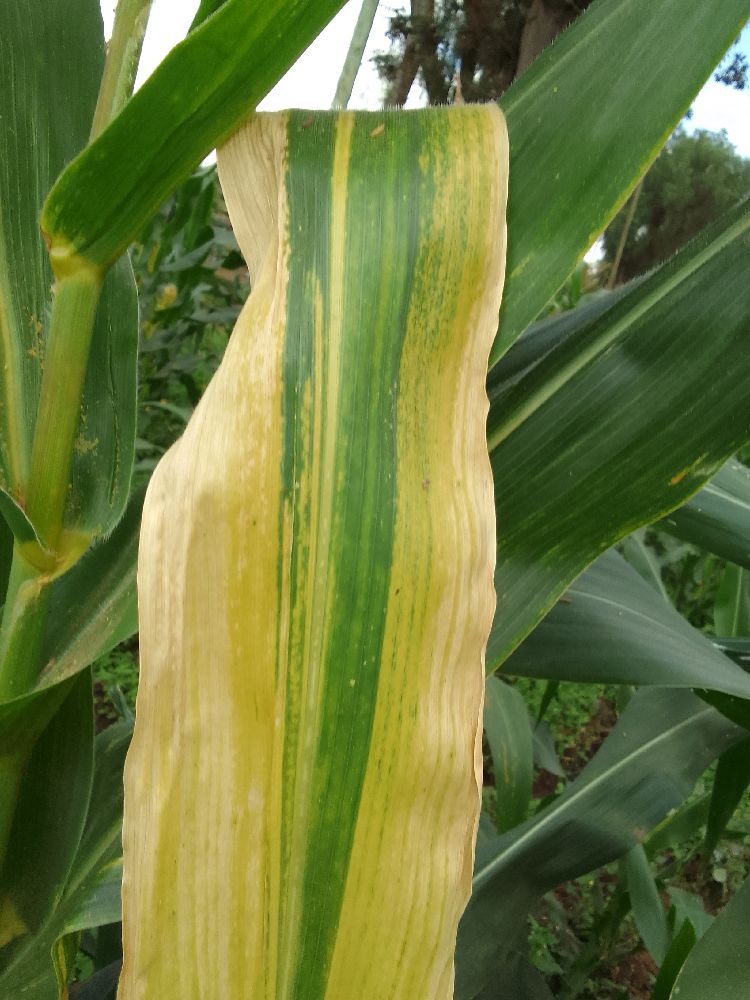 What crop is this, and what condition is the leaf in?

maize, maize lethal necrosis
